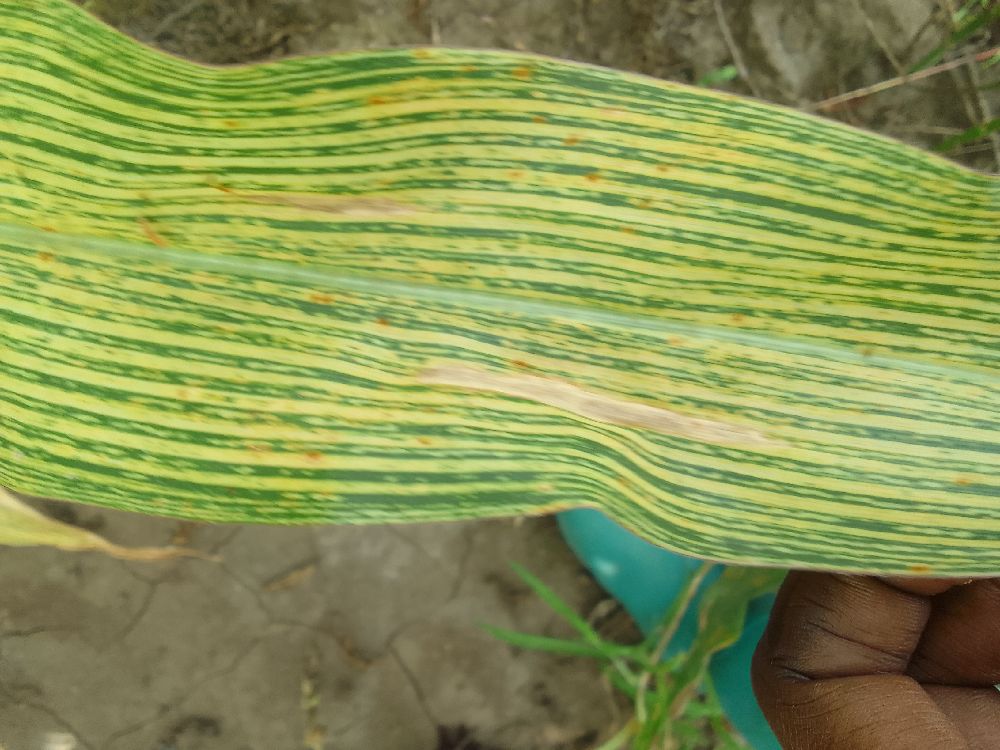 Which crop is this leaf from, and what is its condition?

maize, maize streak virus
